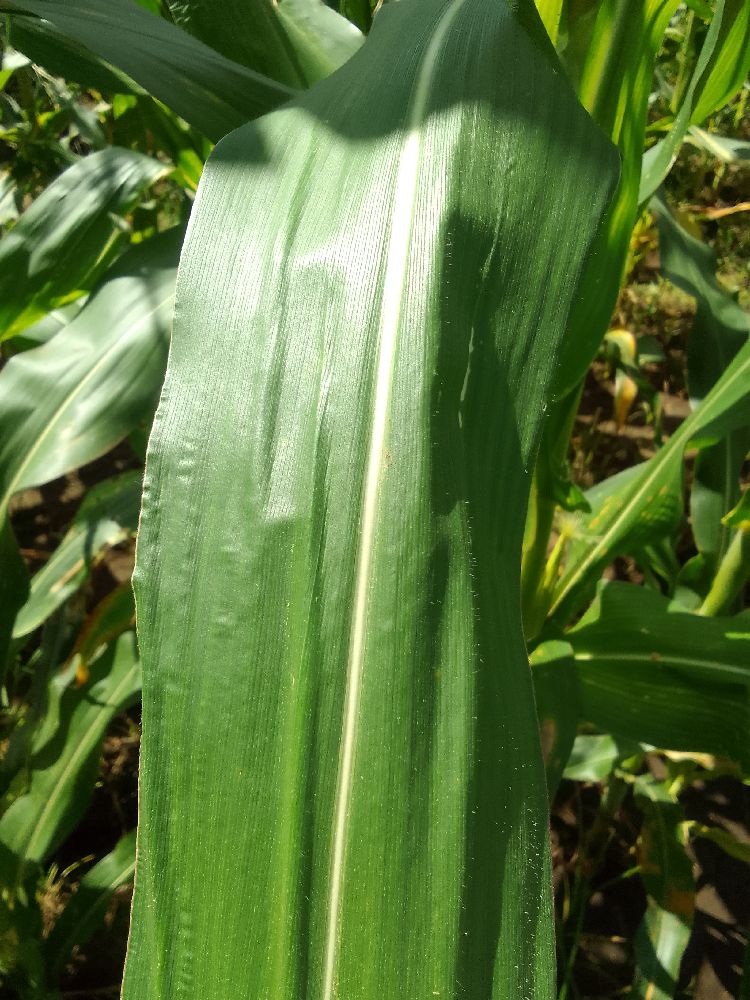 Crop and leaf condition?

maize, healthy
